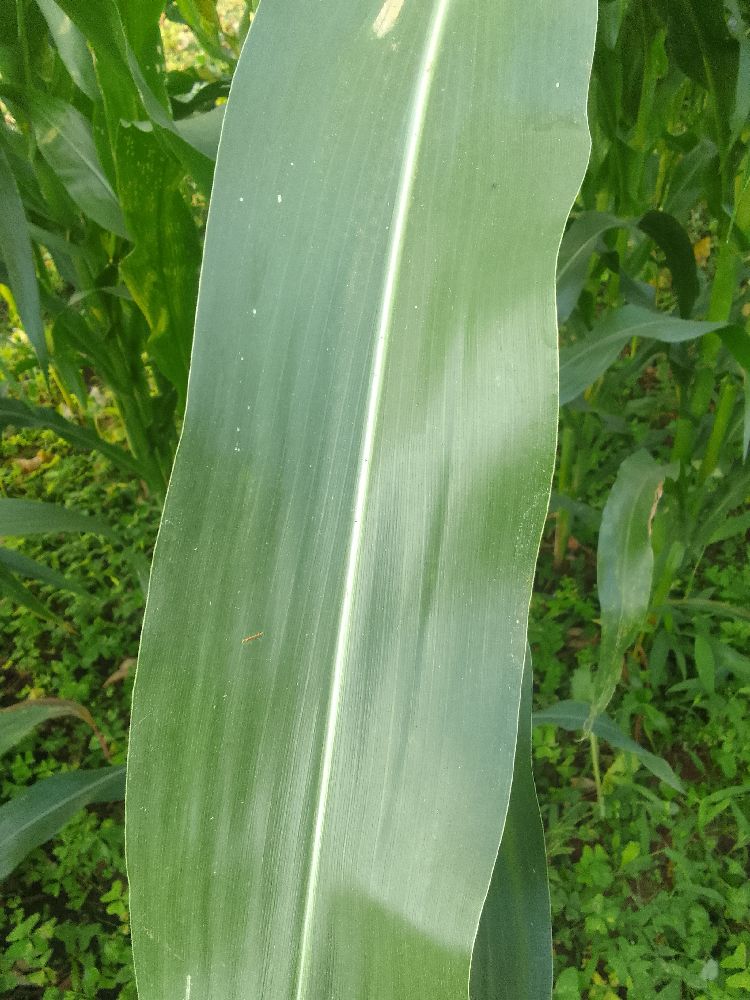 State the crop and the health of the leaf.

maize, healthy
